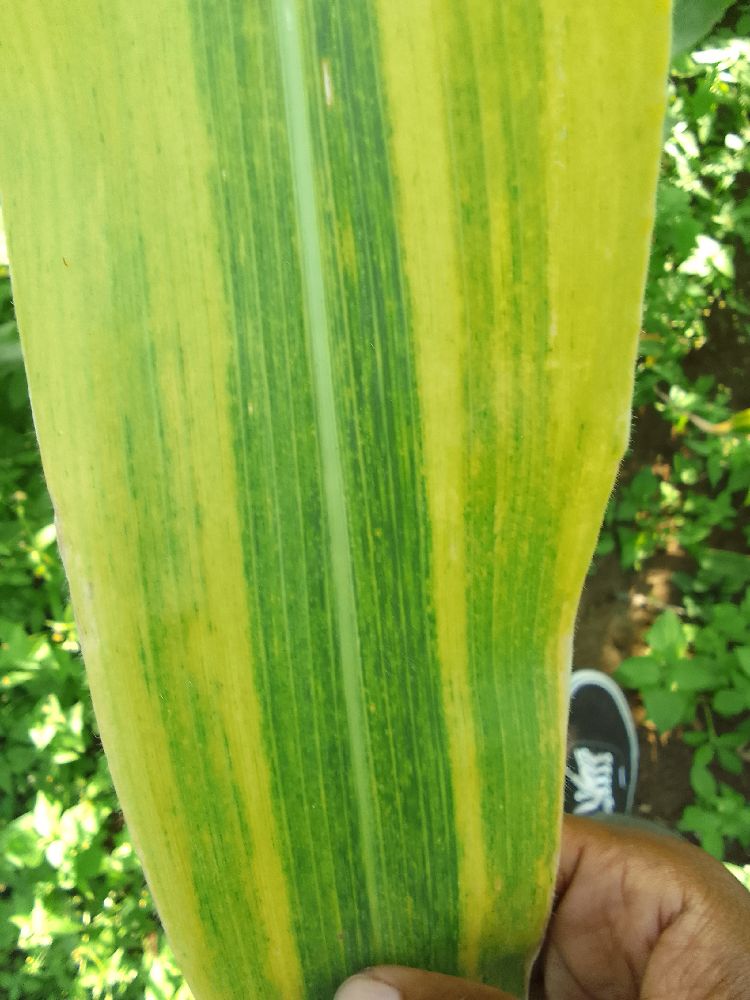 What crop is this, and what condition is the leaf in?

maize, maize lethal necrosis
